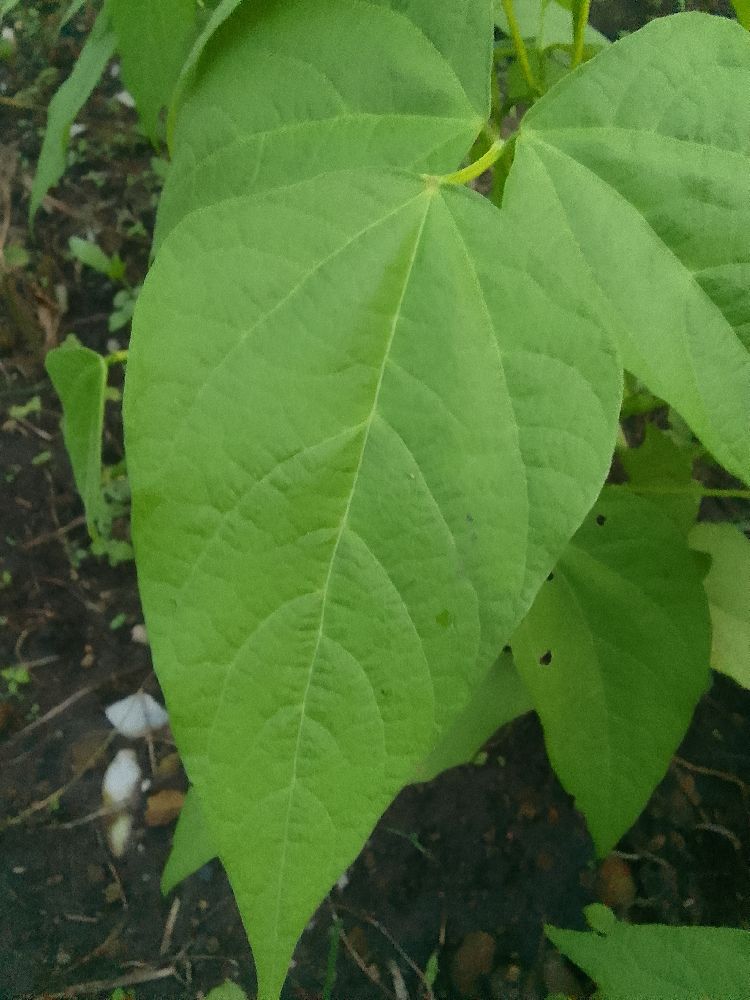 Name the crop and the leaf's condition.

common bean, healthy
